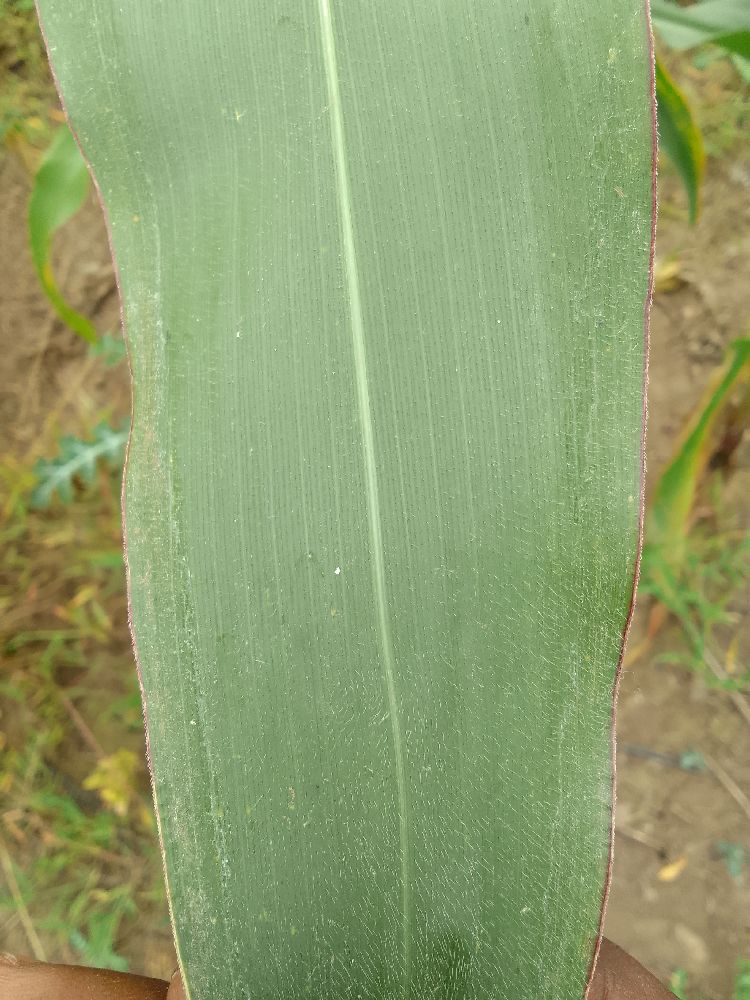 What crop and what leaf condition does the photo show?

maize, healthy
